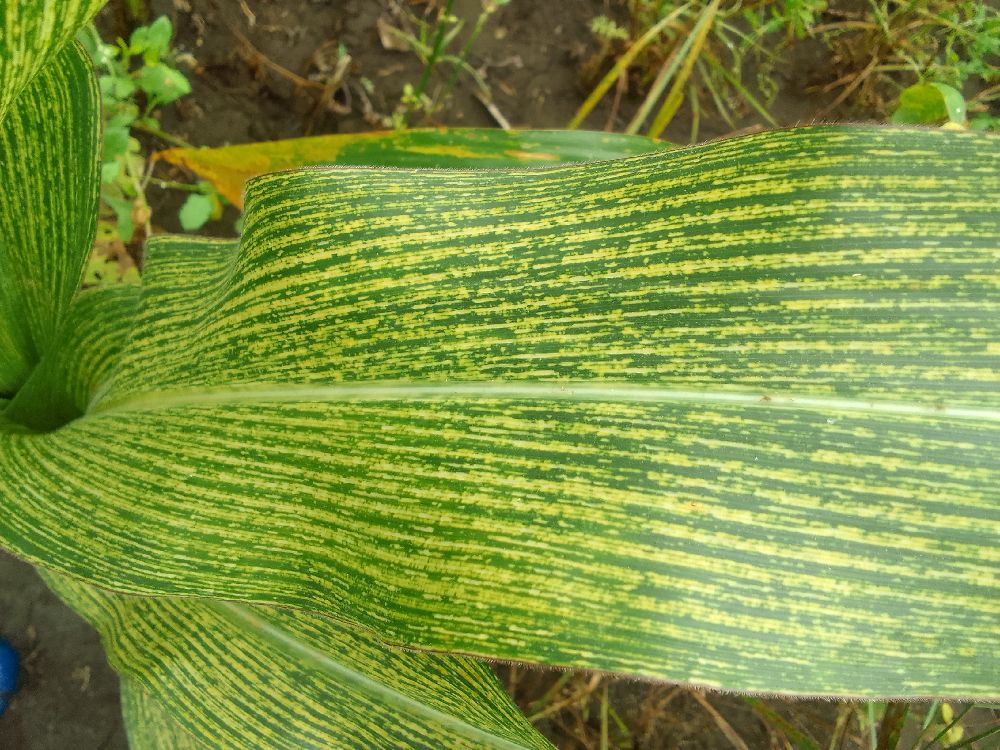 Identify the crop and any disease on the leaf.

maize, maize streak virus
